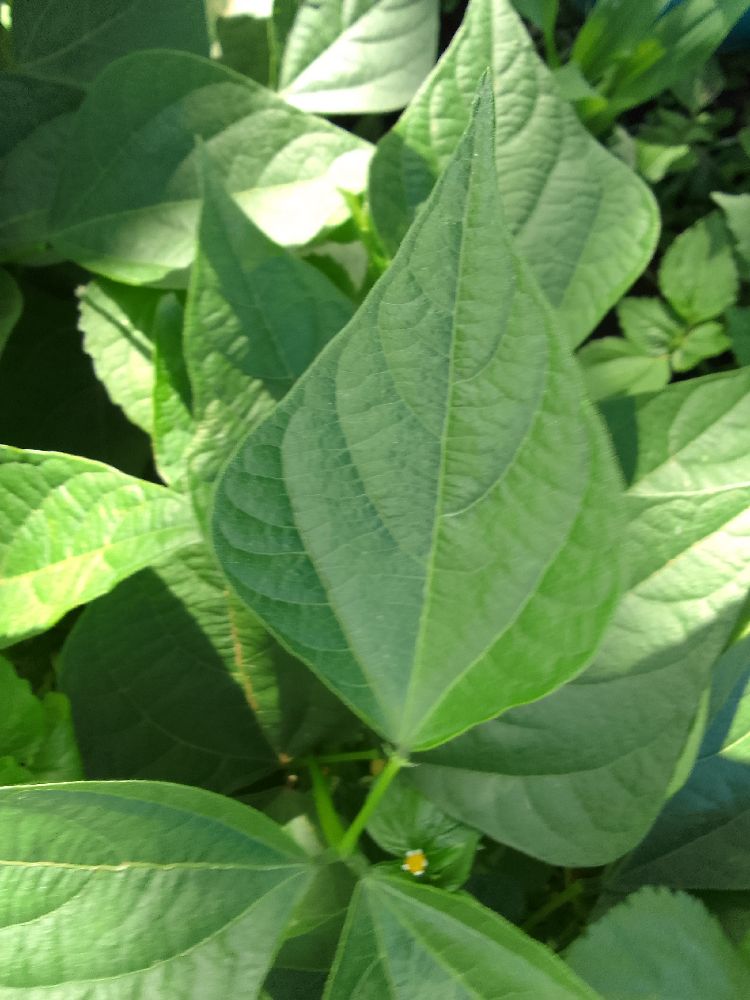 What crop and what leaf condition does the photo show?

common bean, healthy
